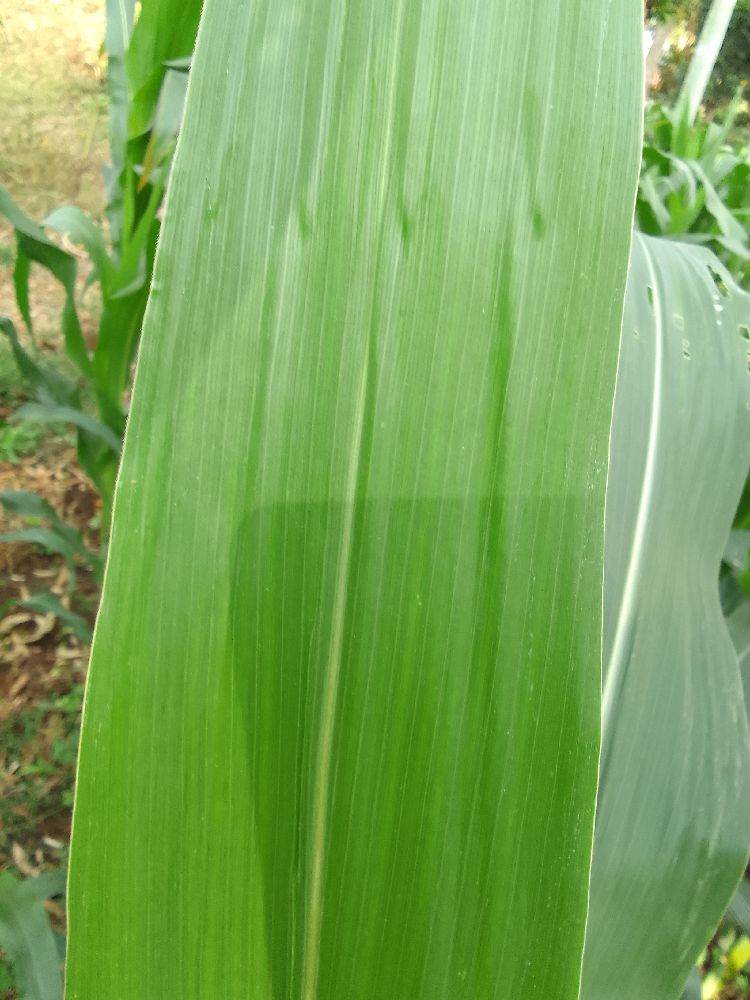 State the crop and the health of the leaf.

maize, healthy
